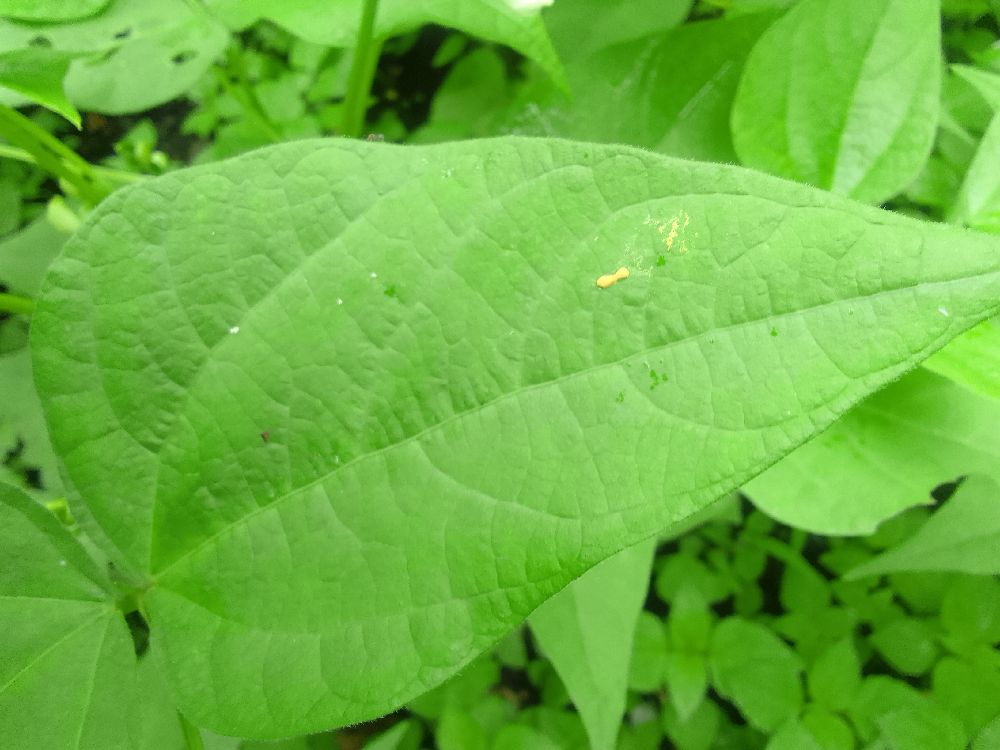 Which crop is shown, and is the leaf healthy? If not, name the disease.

common bean, healthy
